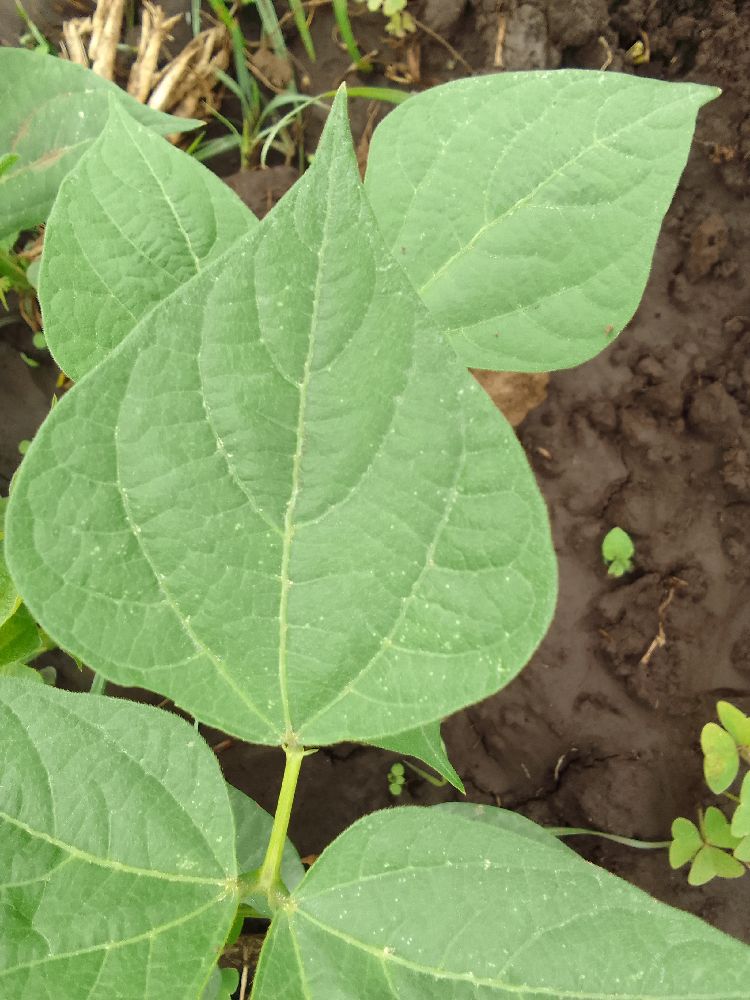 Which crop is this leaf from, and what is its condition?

common bean, healthy
